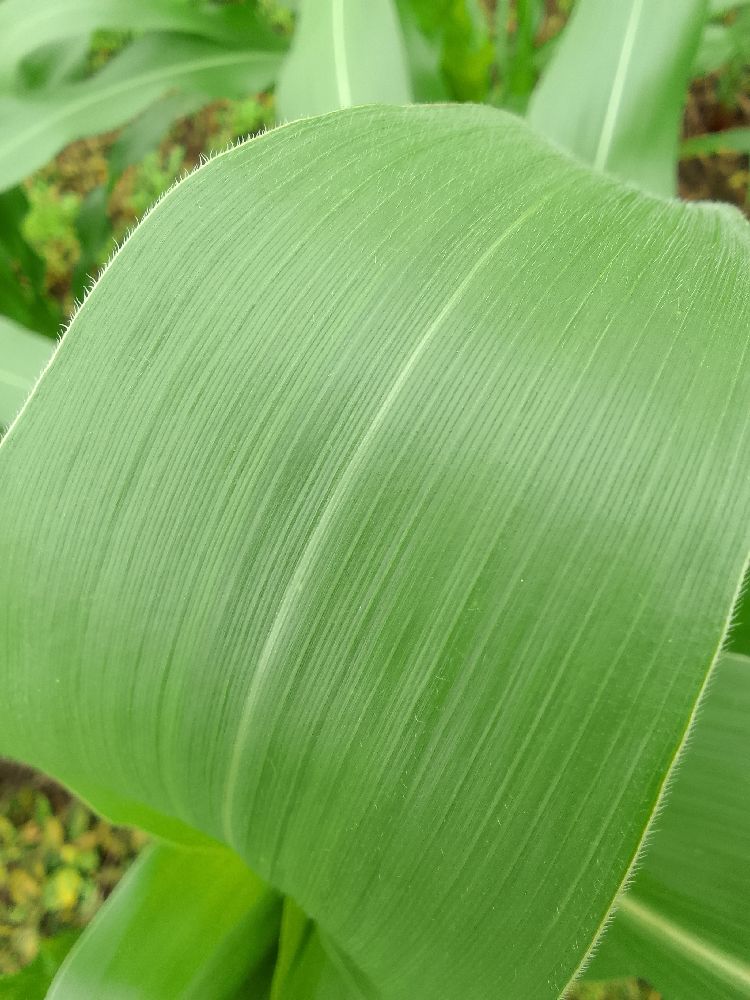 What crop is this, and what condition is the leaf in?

maize, healthy
